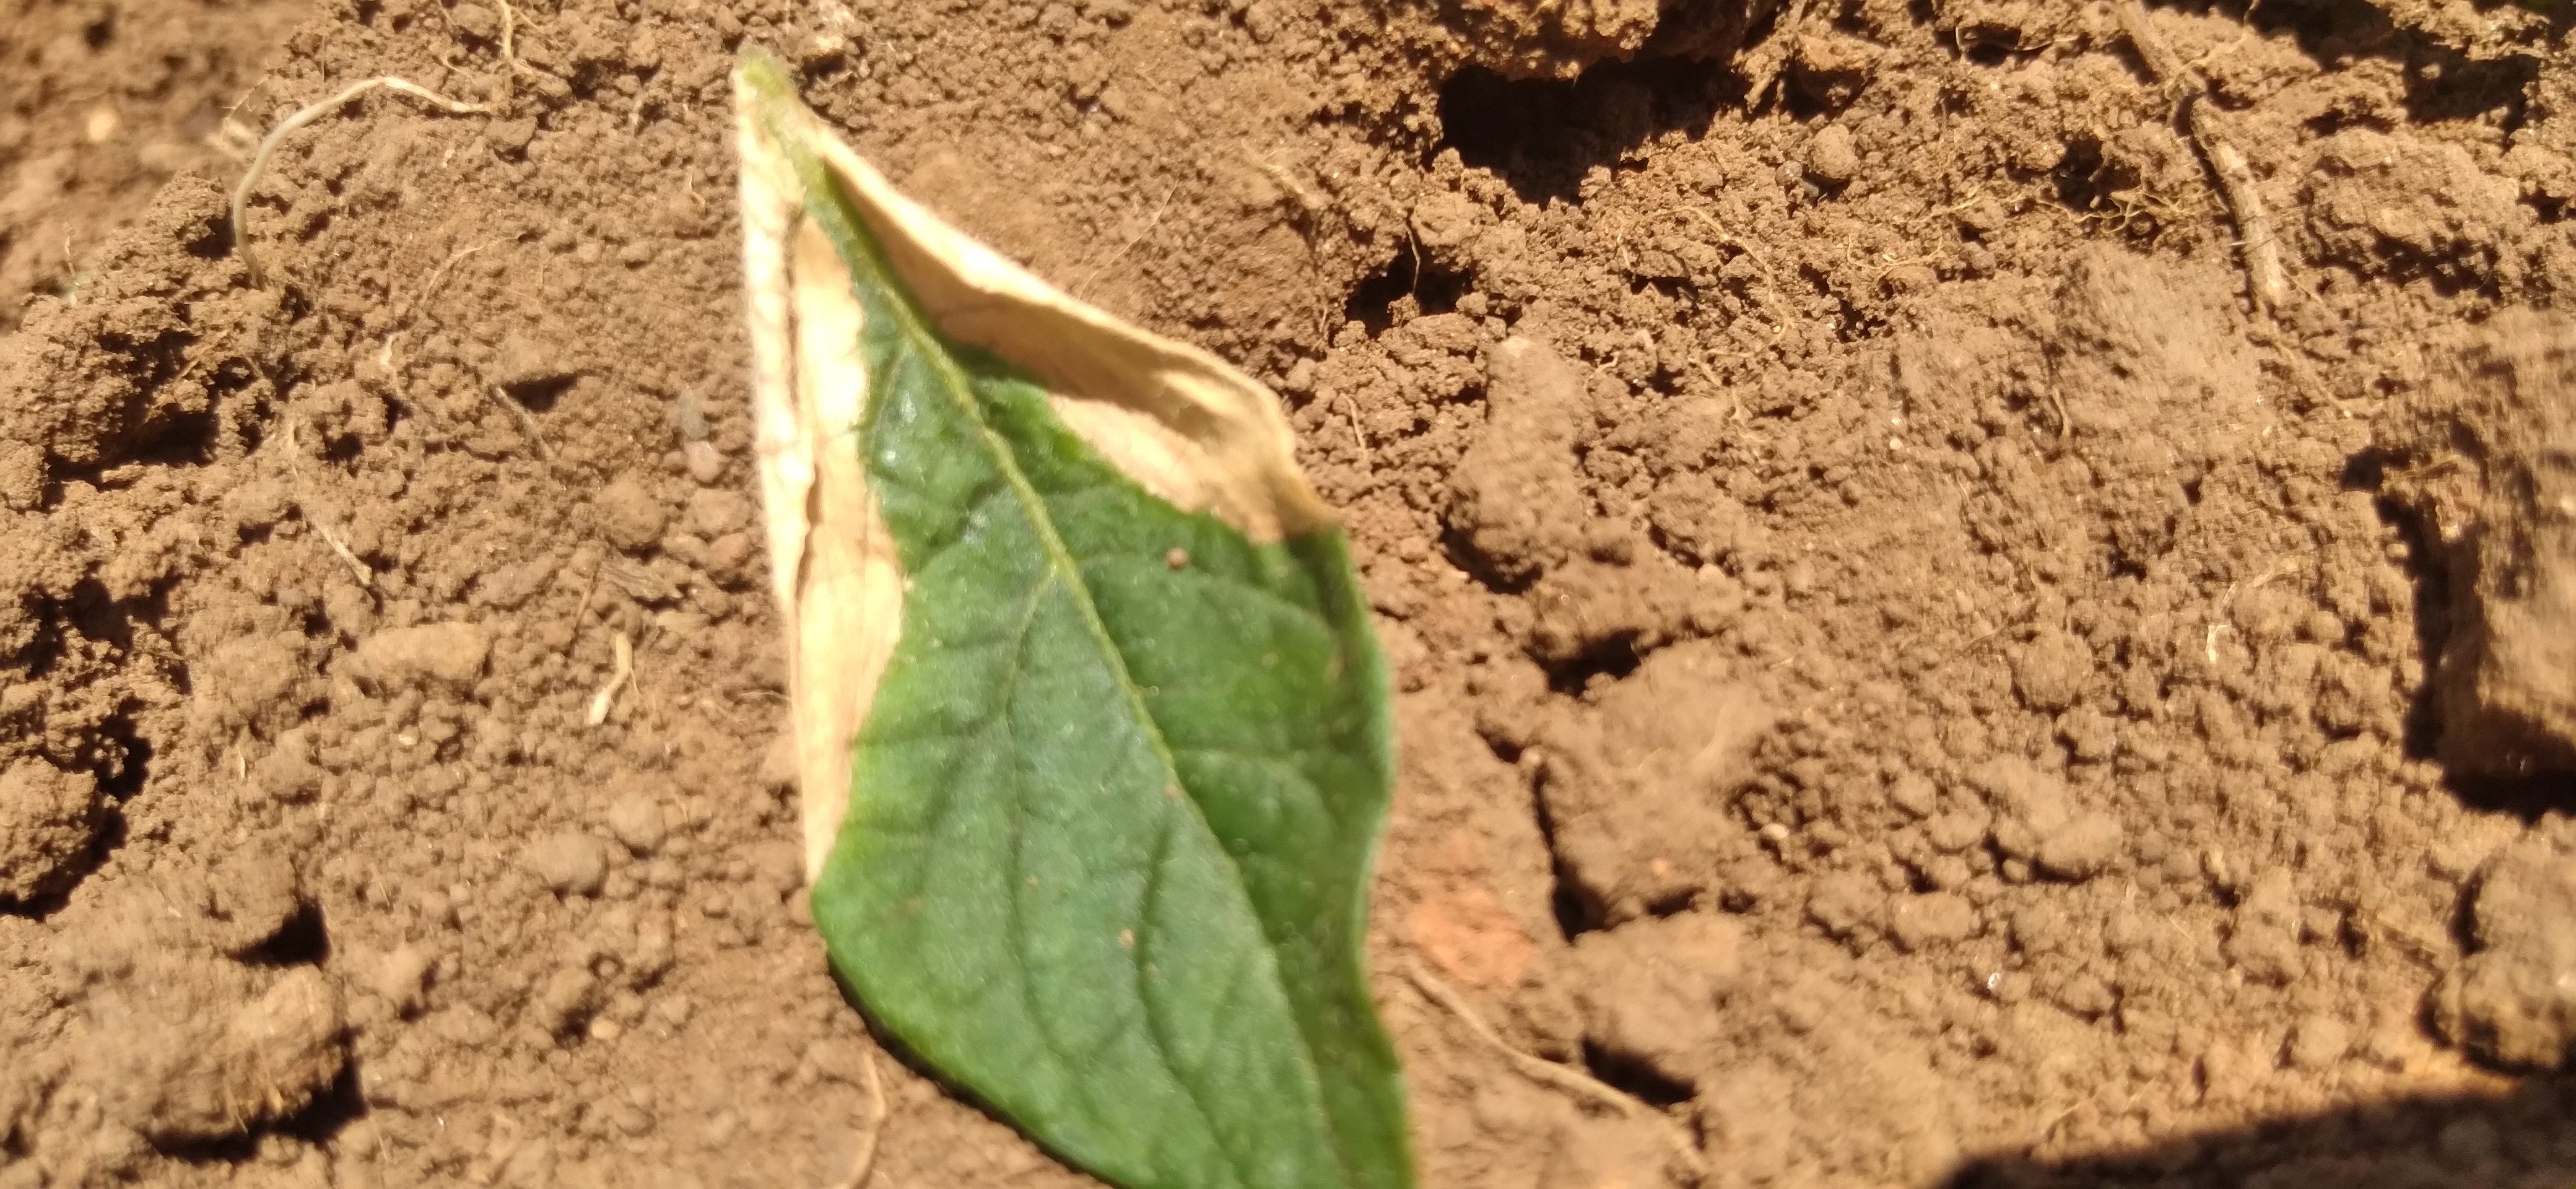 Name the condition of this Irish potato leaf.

early blight
